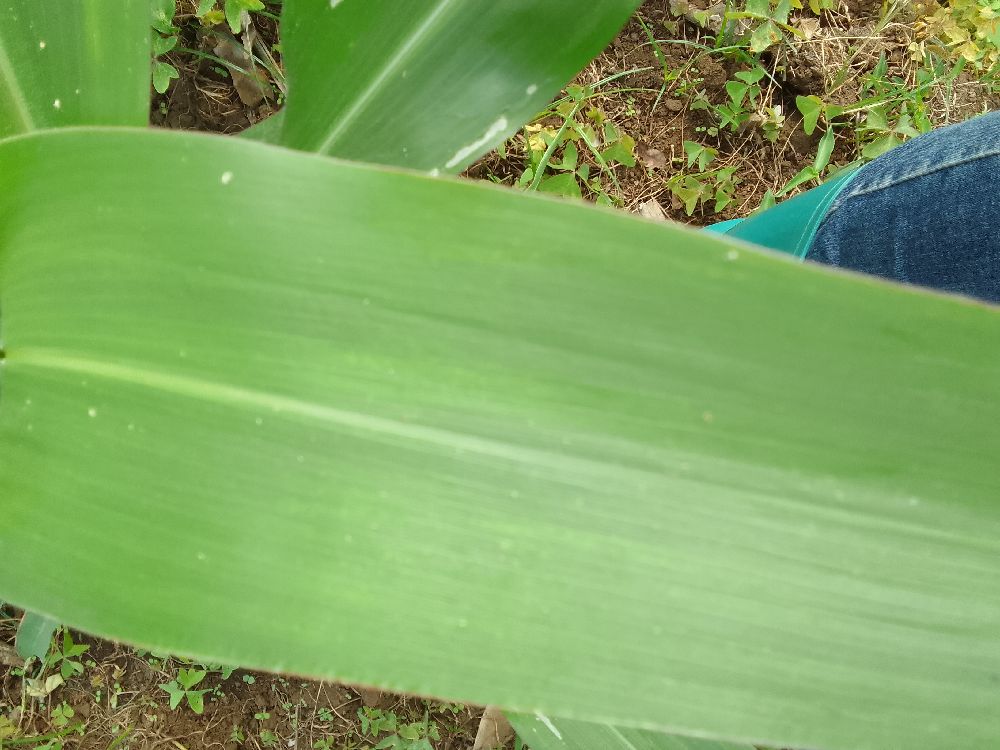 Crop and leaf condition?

maize, healthy
